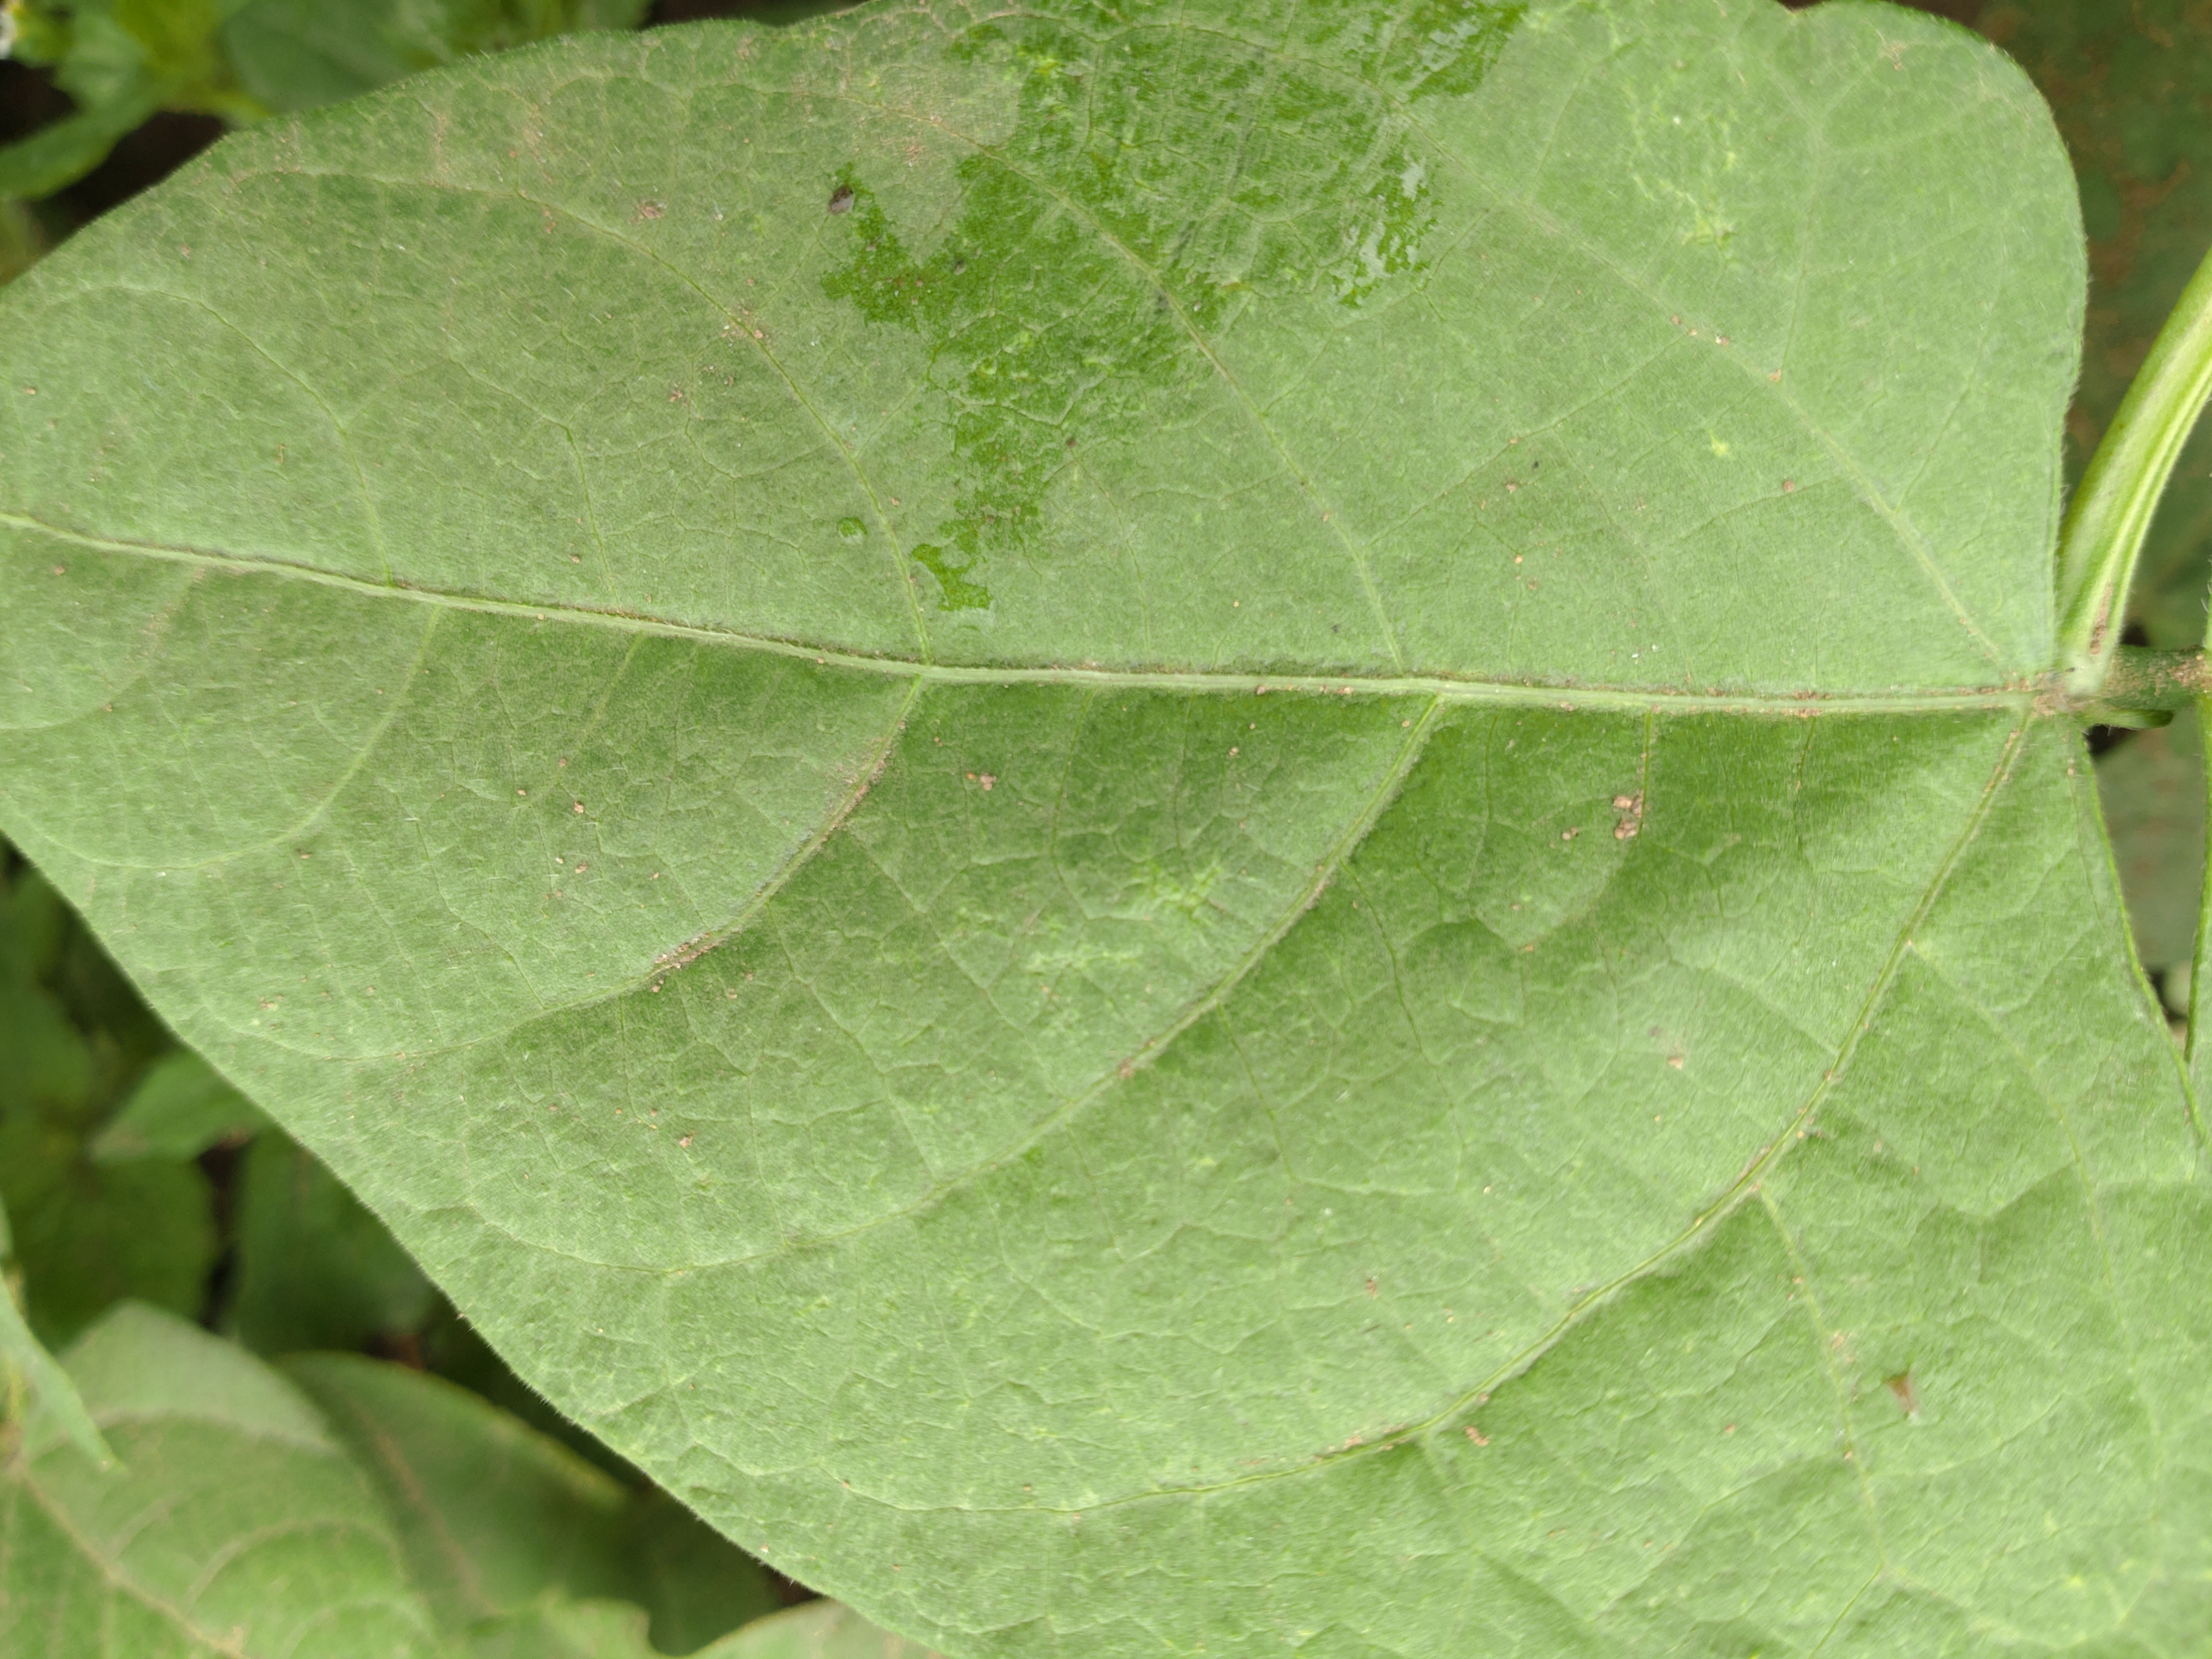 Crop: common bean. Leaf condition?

healthy
